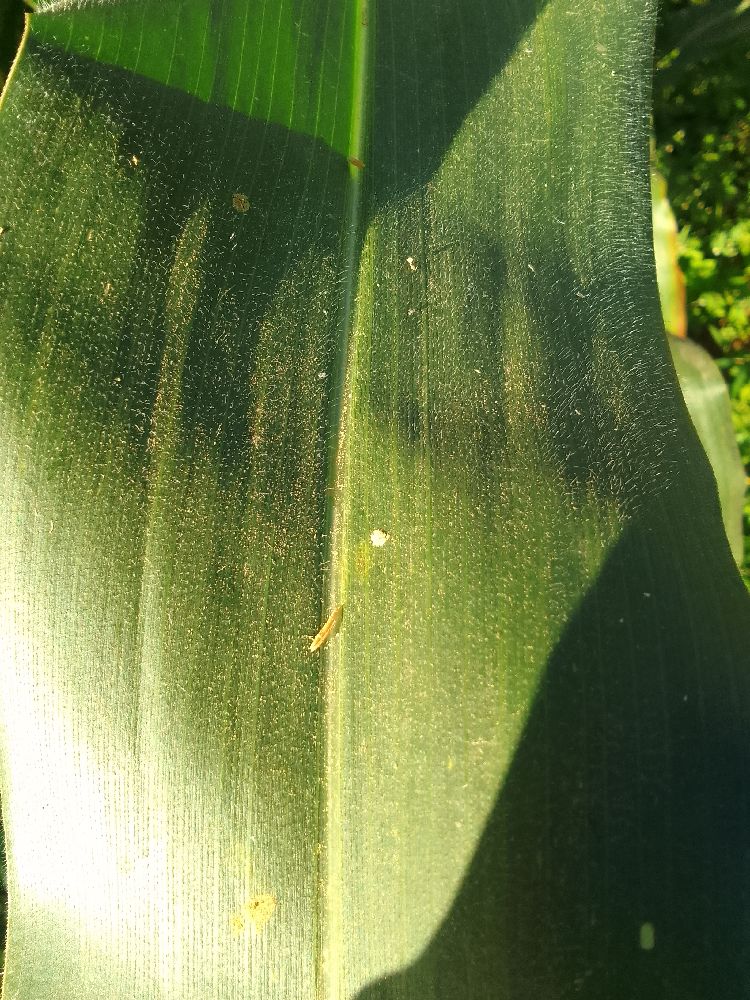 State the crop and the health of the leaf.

maize, healthy
